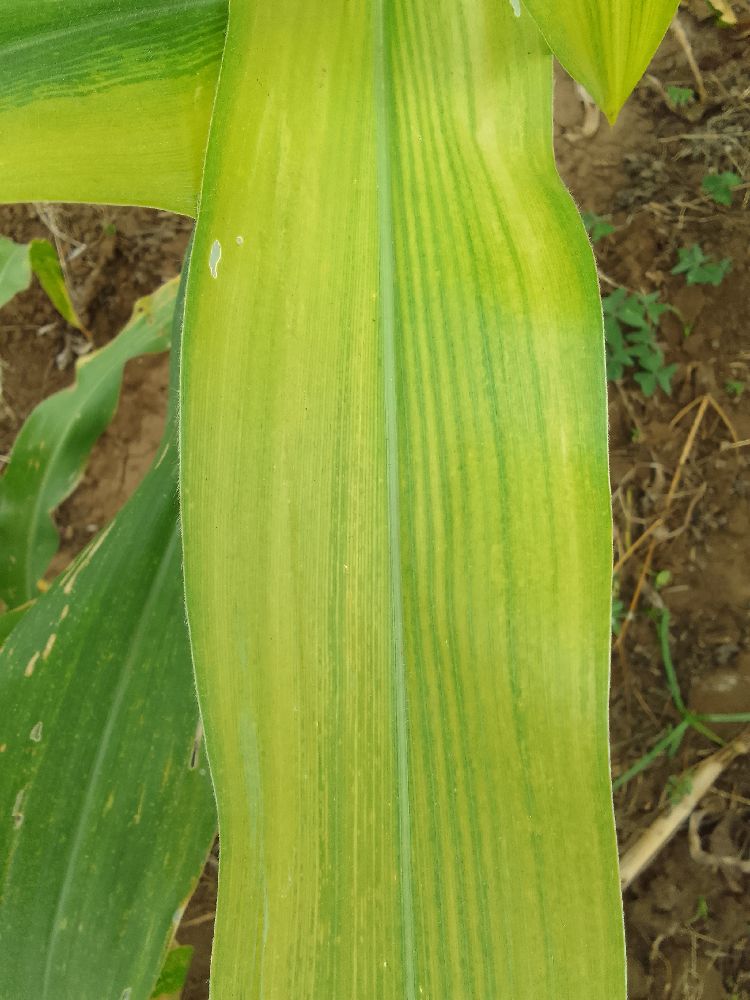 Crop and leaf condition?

maize, maize lethal necrosis
